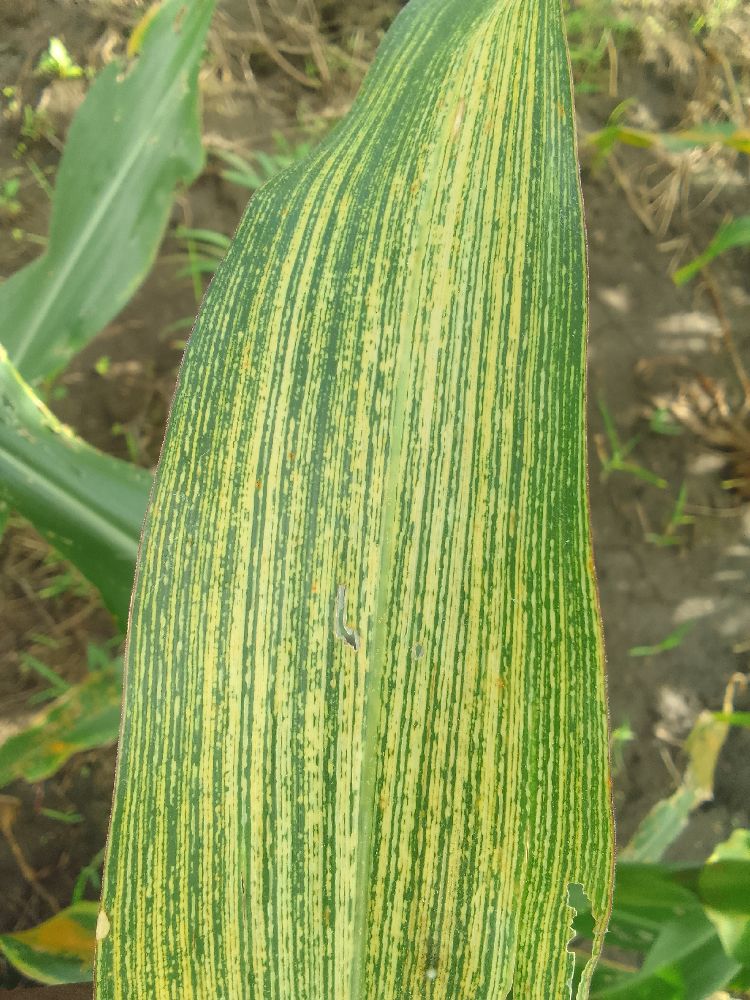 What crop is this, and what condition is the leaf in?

maize, maize streak virus
